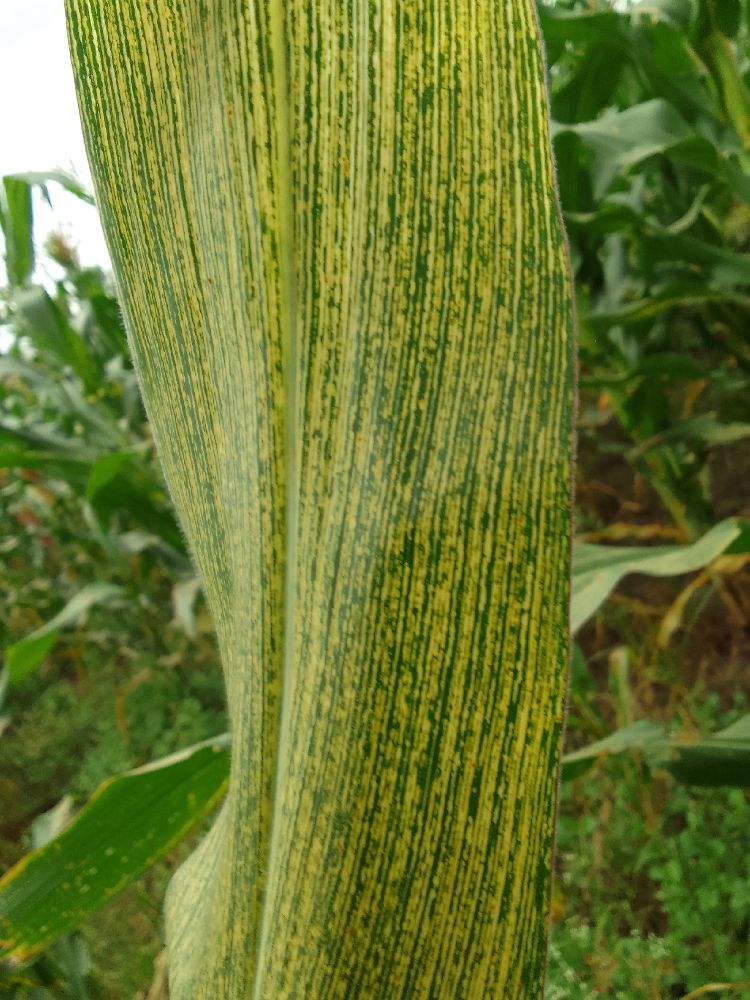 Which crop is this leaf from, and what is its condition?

maize, maize streak virus
